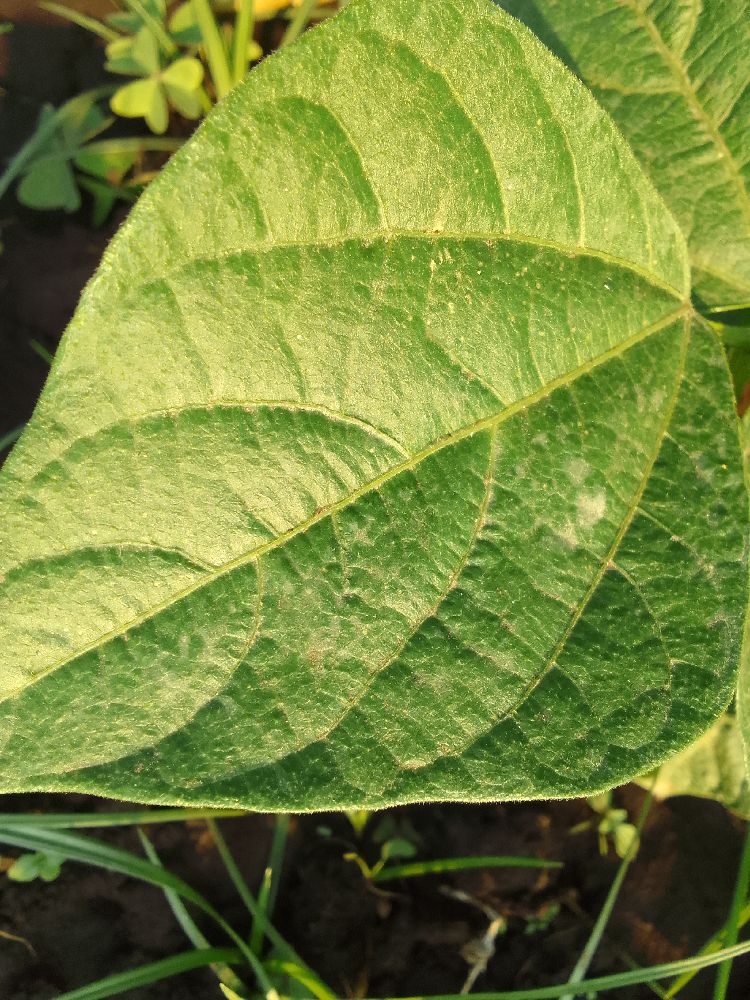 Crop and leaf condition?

common bean, healthy
